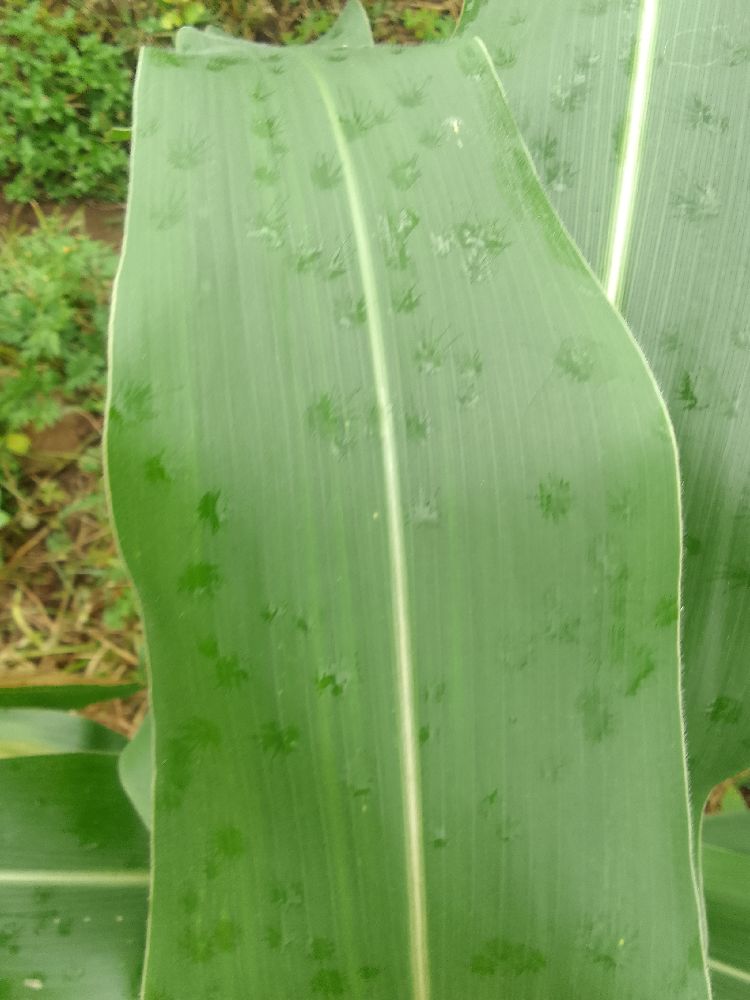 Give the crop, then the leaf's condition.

maize, healthy
